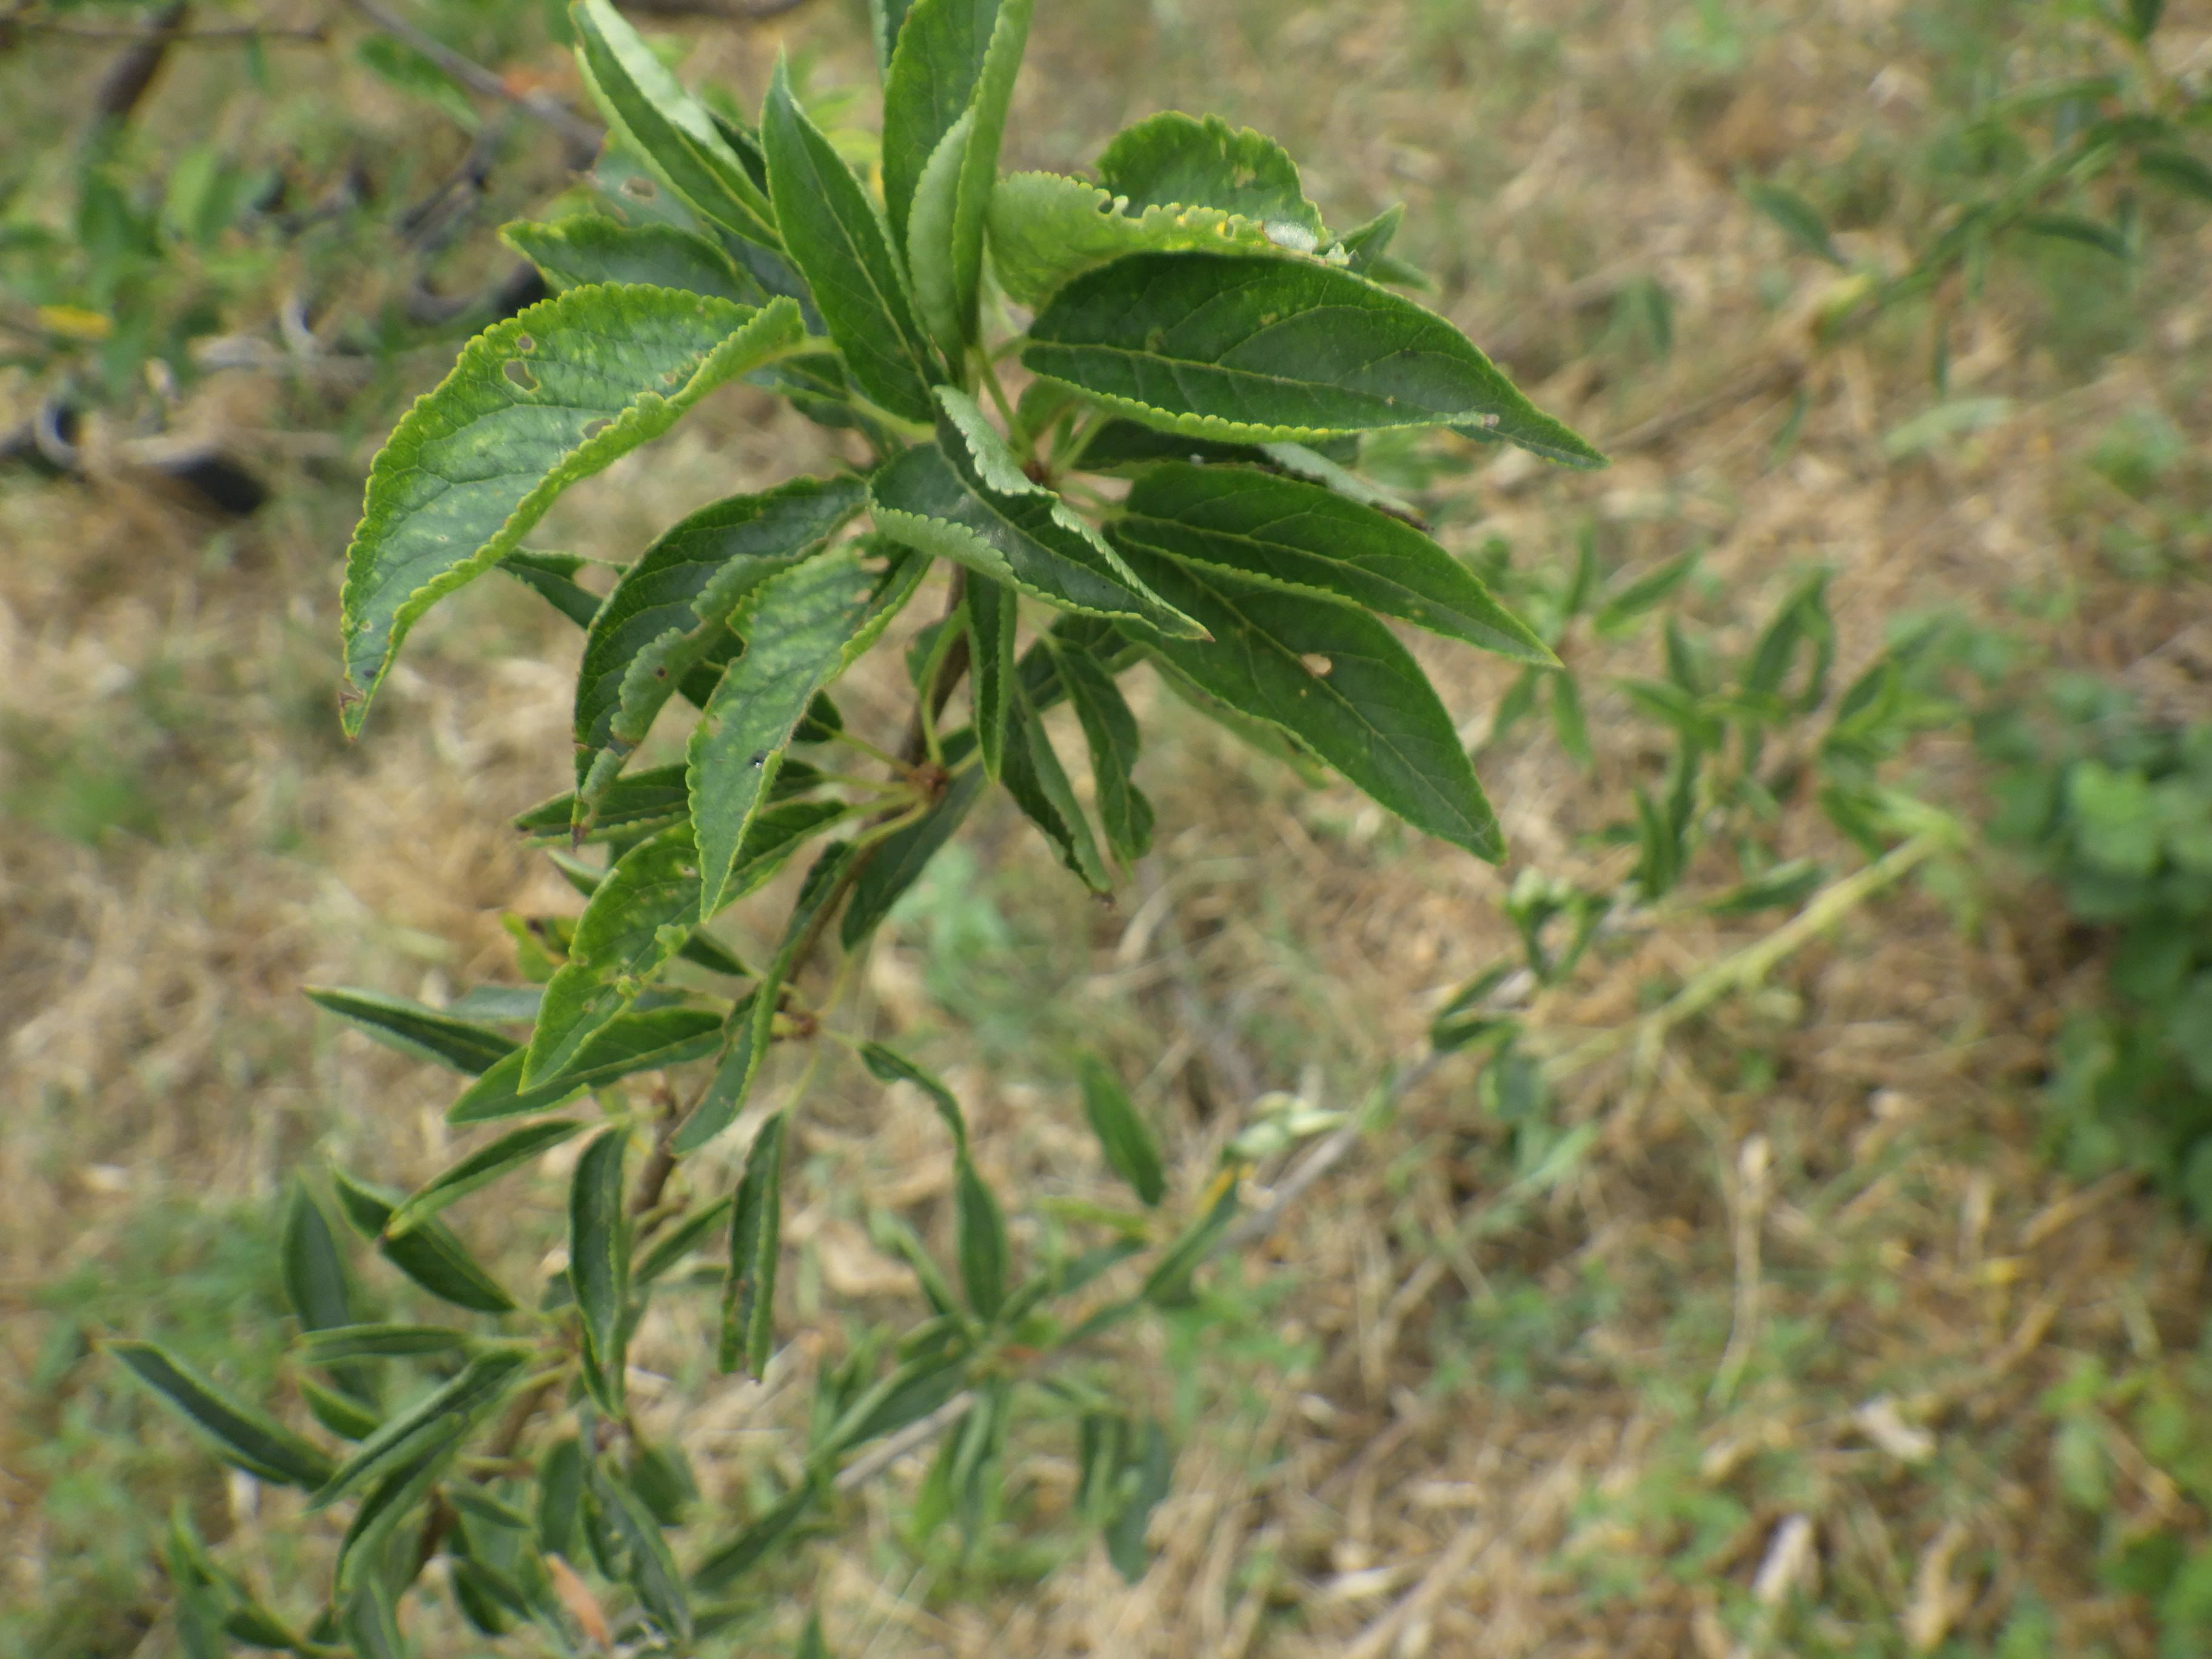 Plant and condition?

plum, shot hole disease
